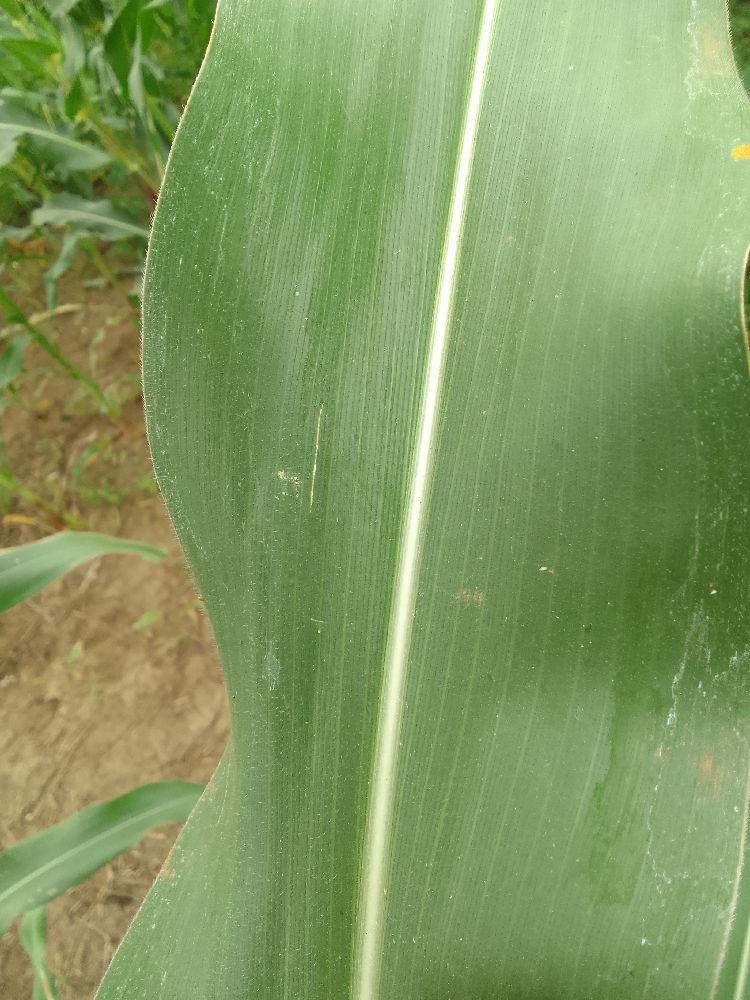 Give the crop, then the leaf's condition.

maize, healthy
